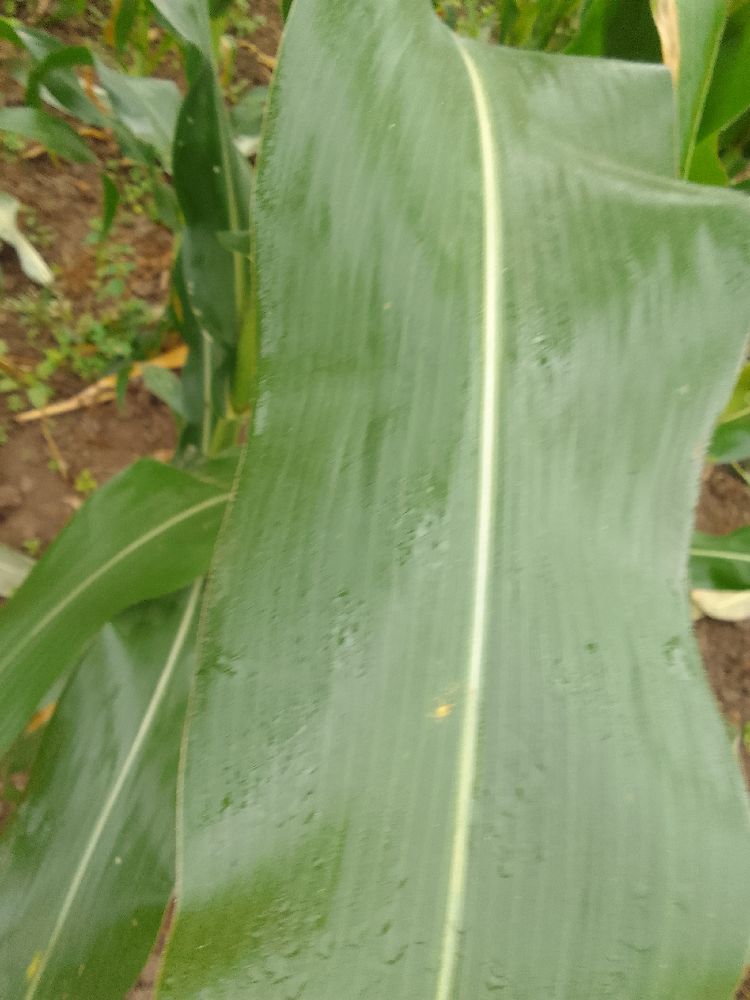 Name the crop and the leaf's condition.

maize, healthy
